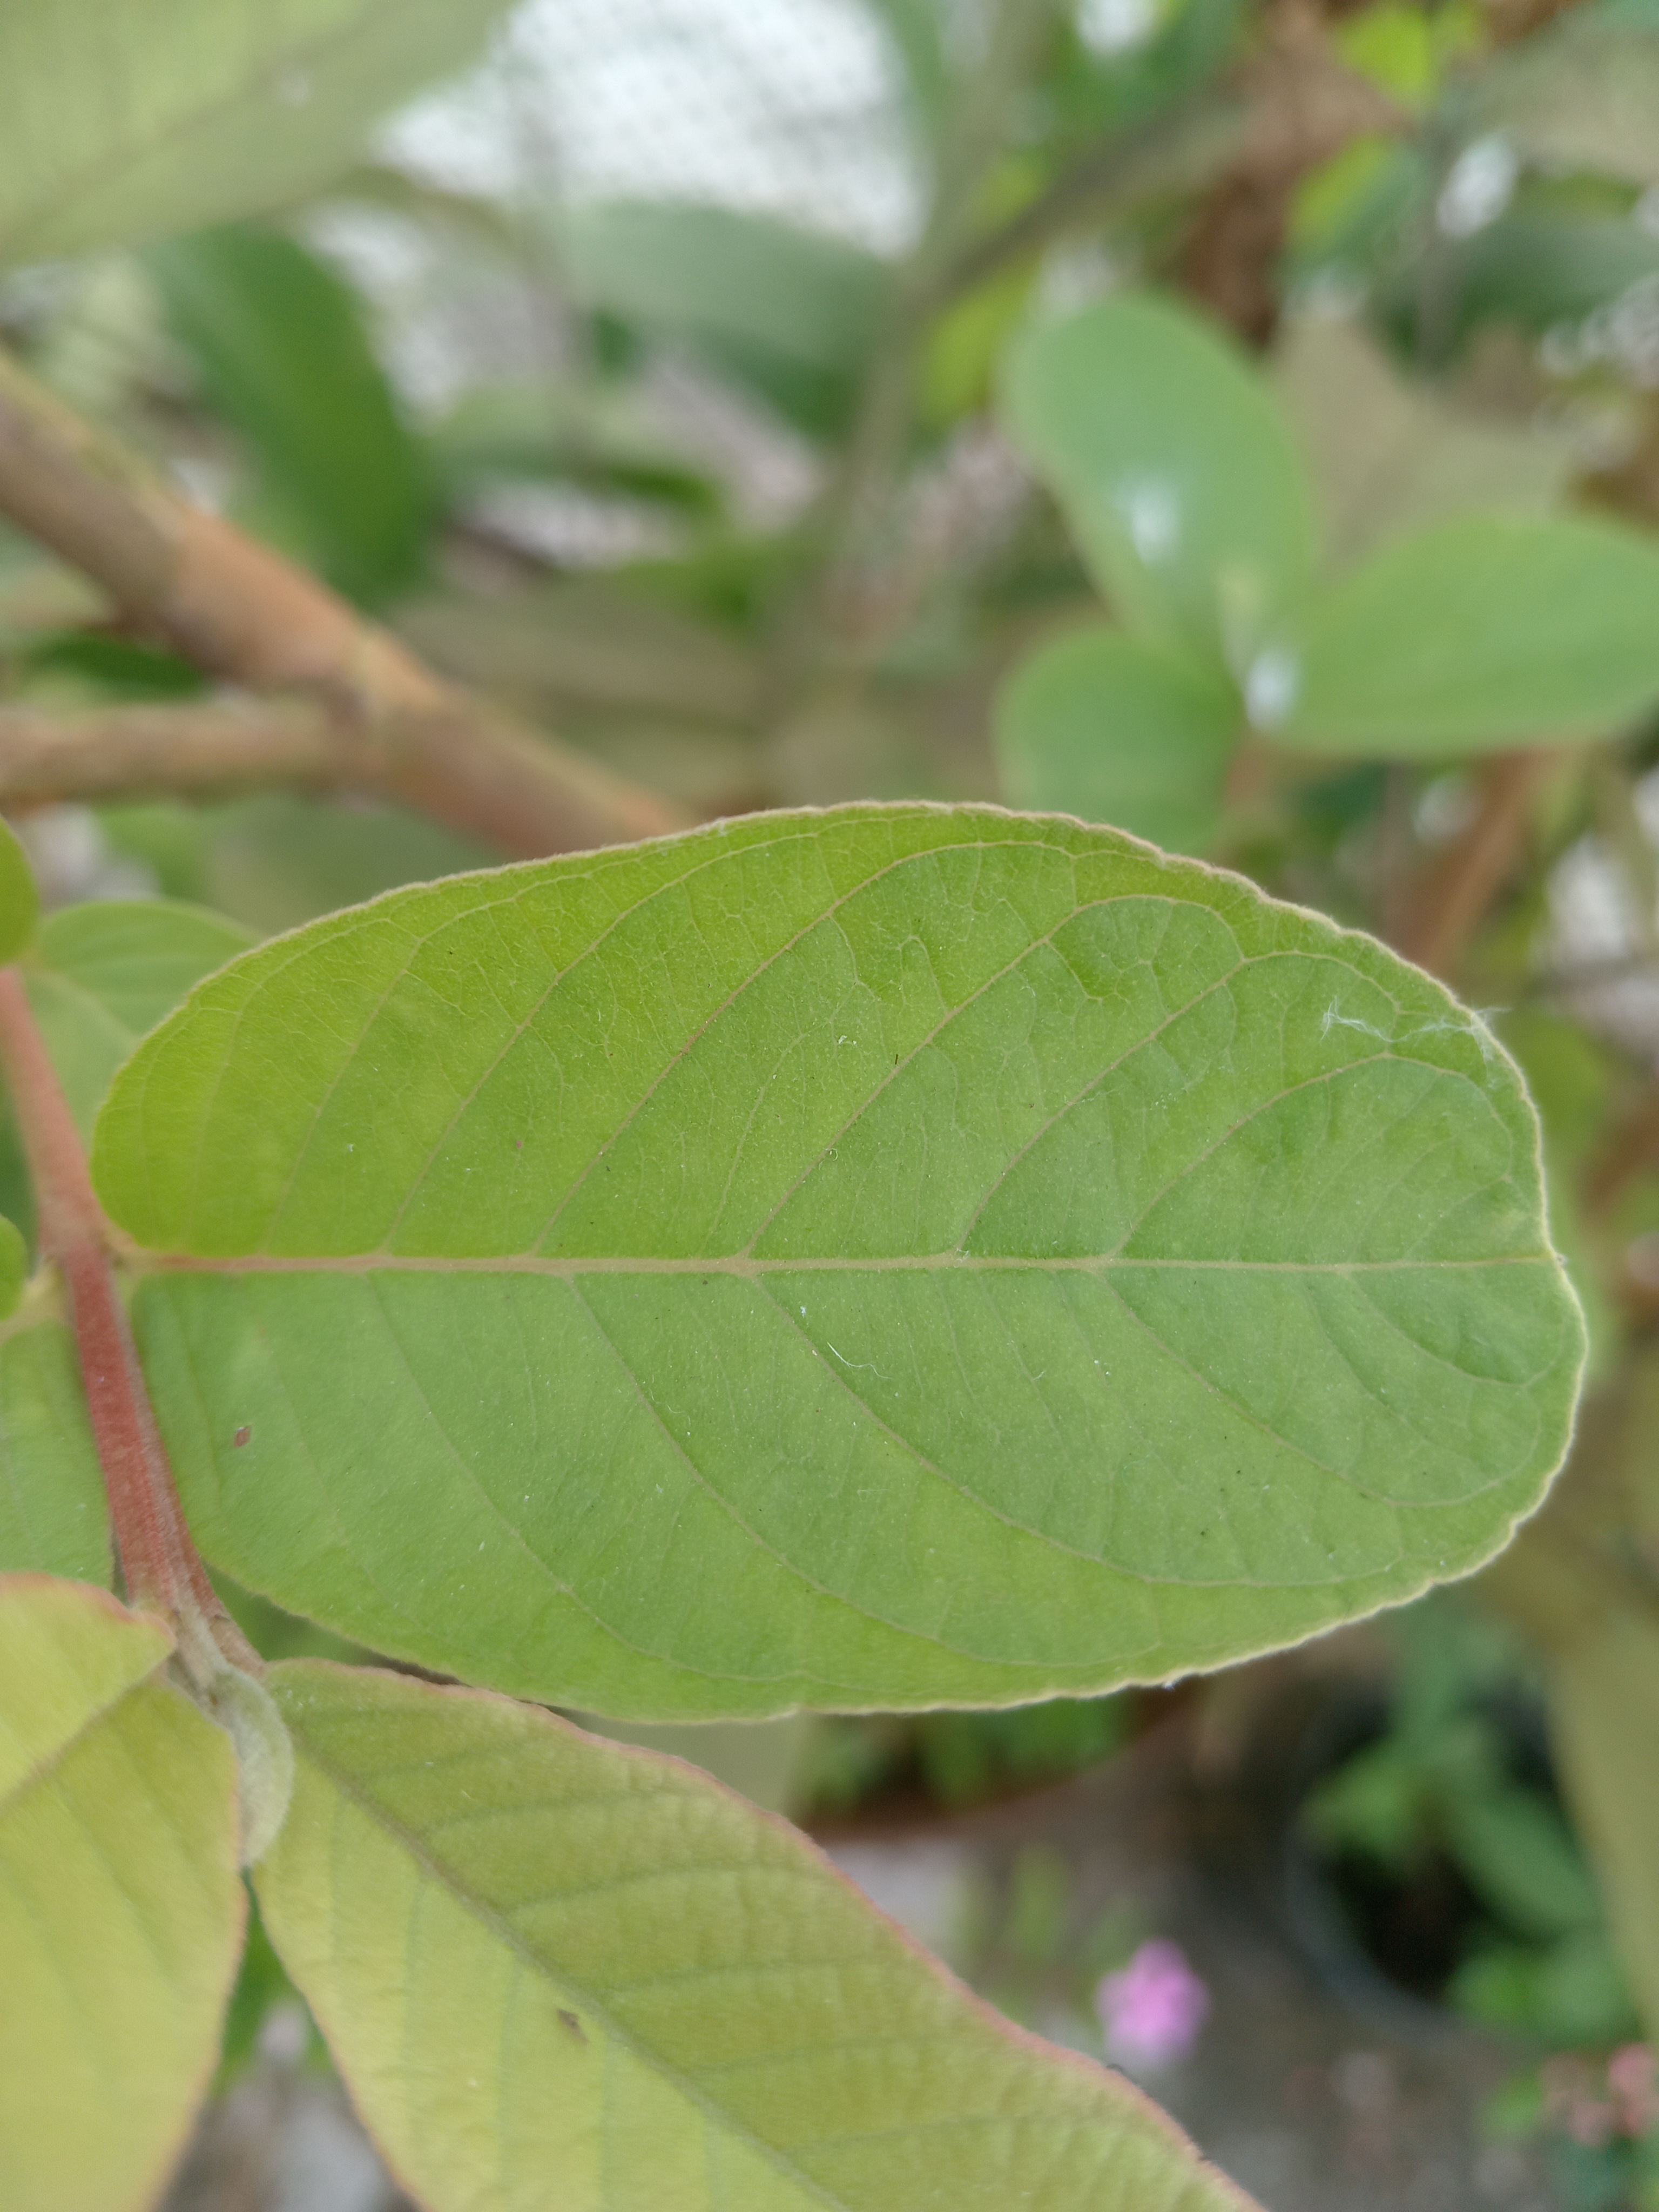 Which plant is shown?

guava
